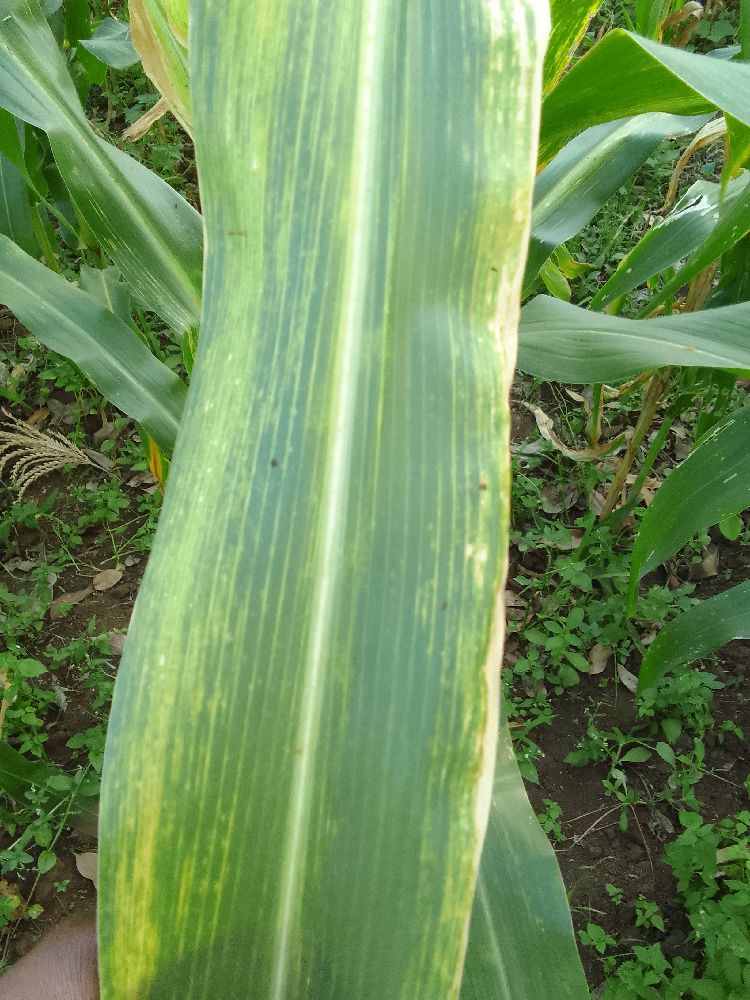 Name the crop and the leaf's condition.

maize, maize lethal necrosis
